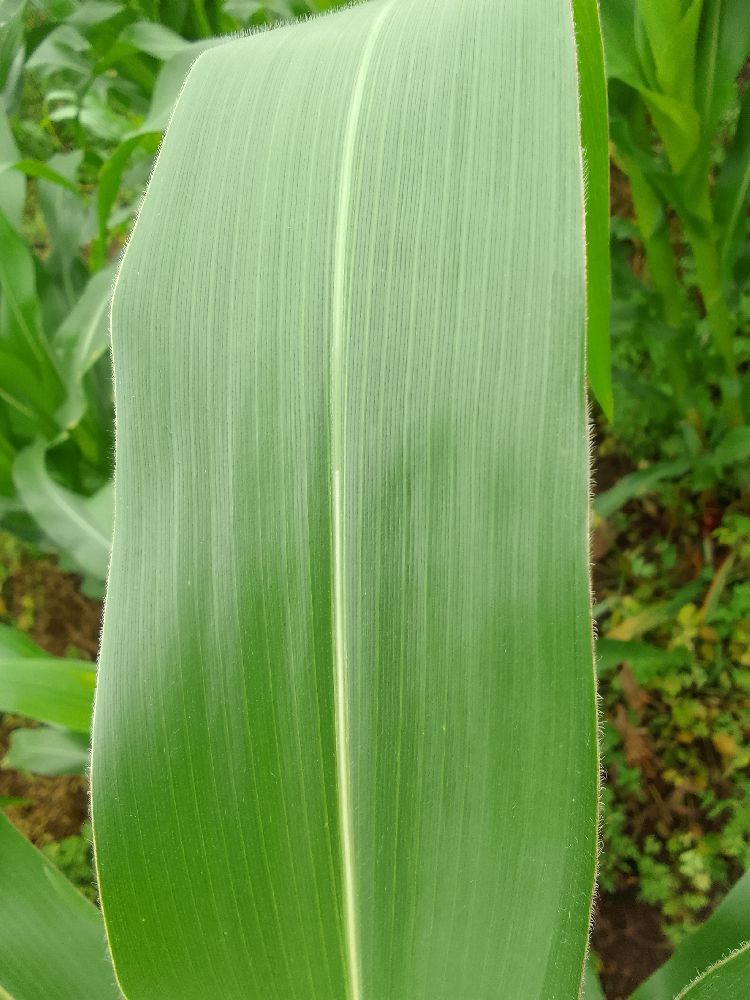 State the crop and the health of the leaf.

maize, healthy
